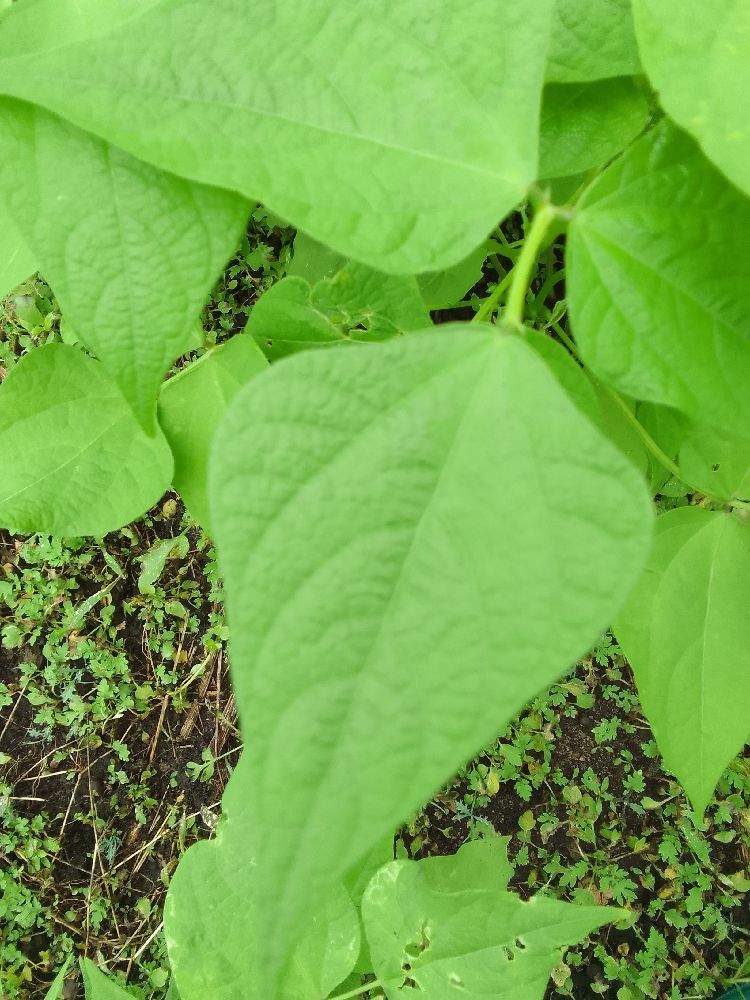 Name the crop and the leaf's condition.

common bean, healthy
